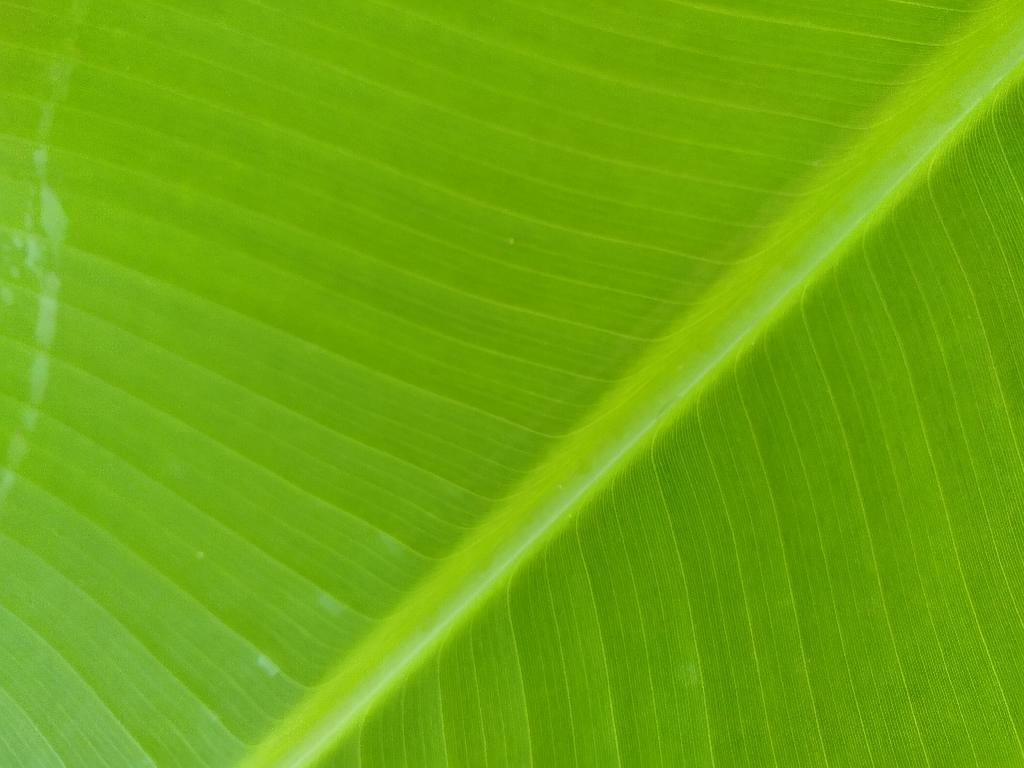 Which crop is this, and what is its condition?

banana, healthy
